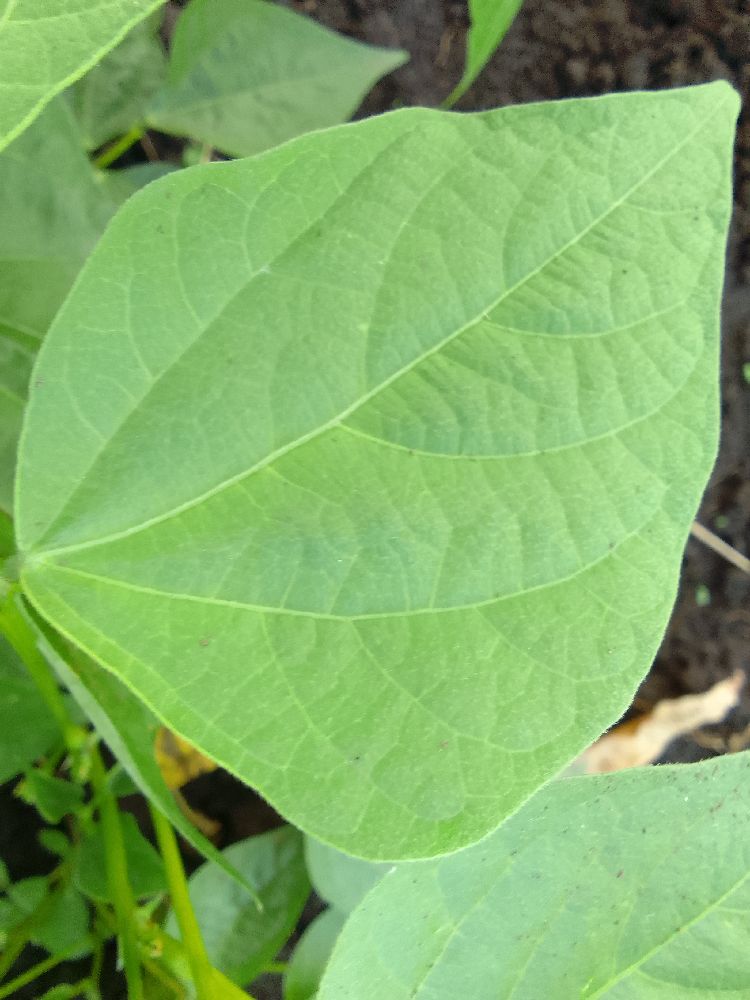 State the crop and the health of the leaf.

common bean, healthy
